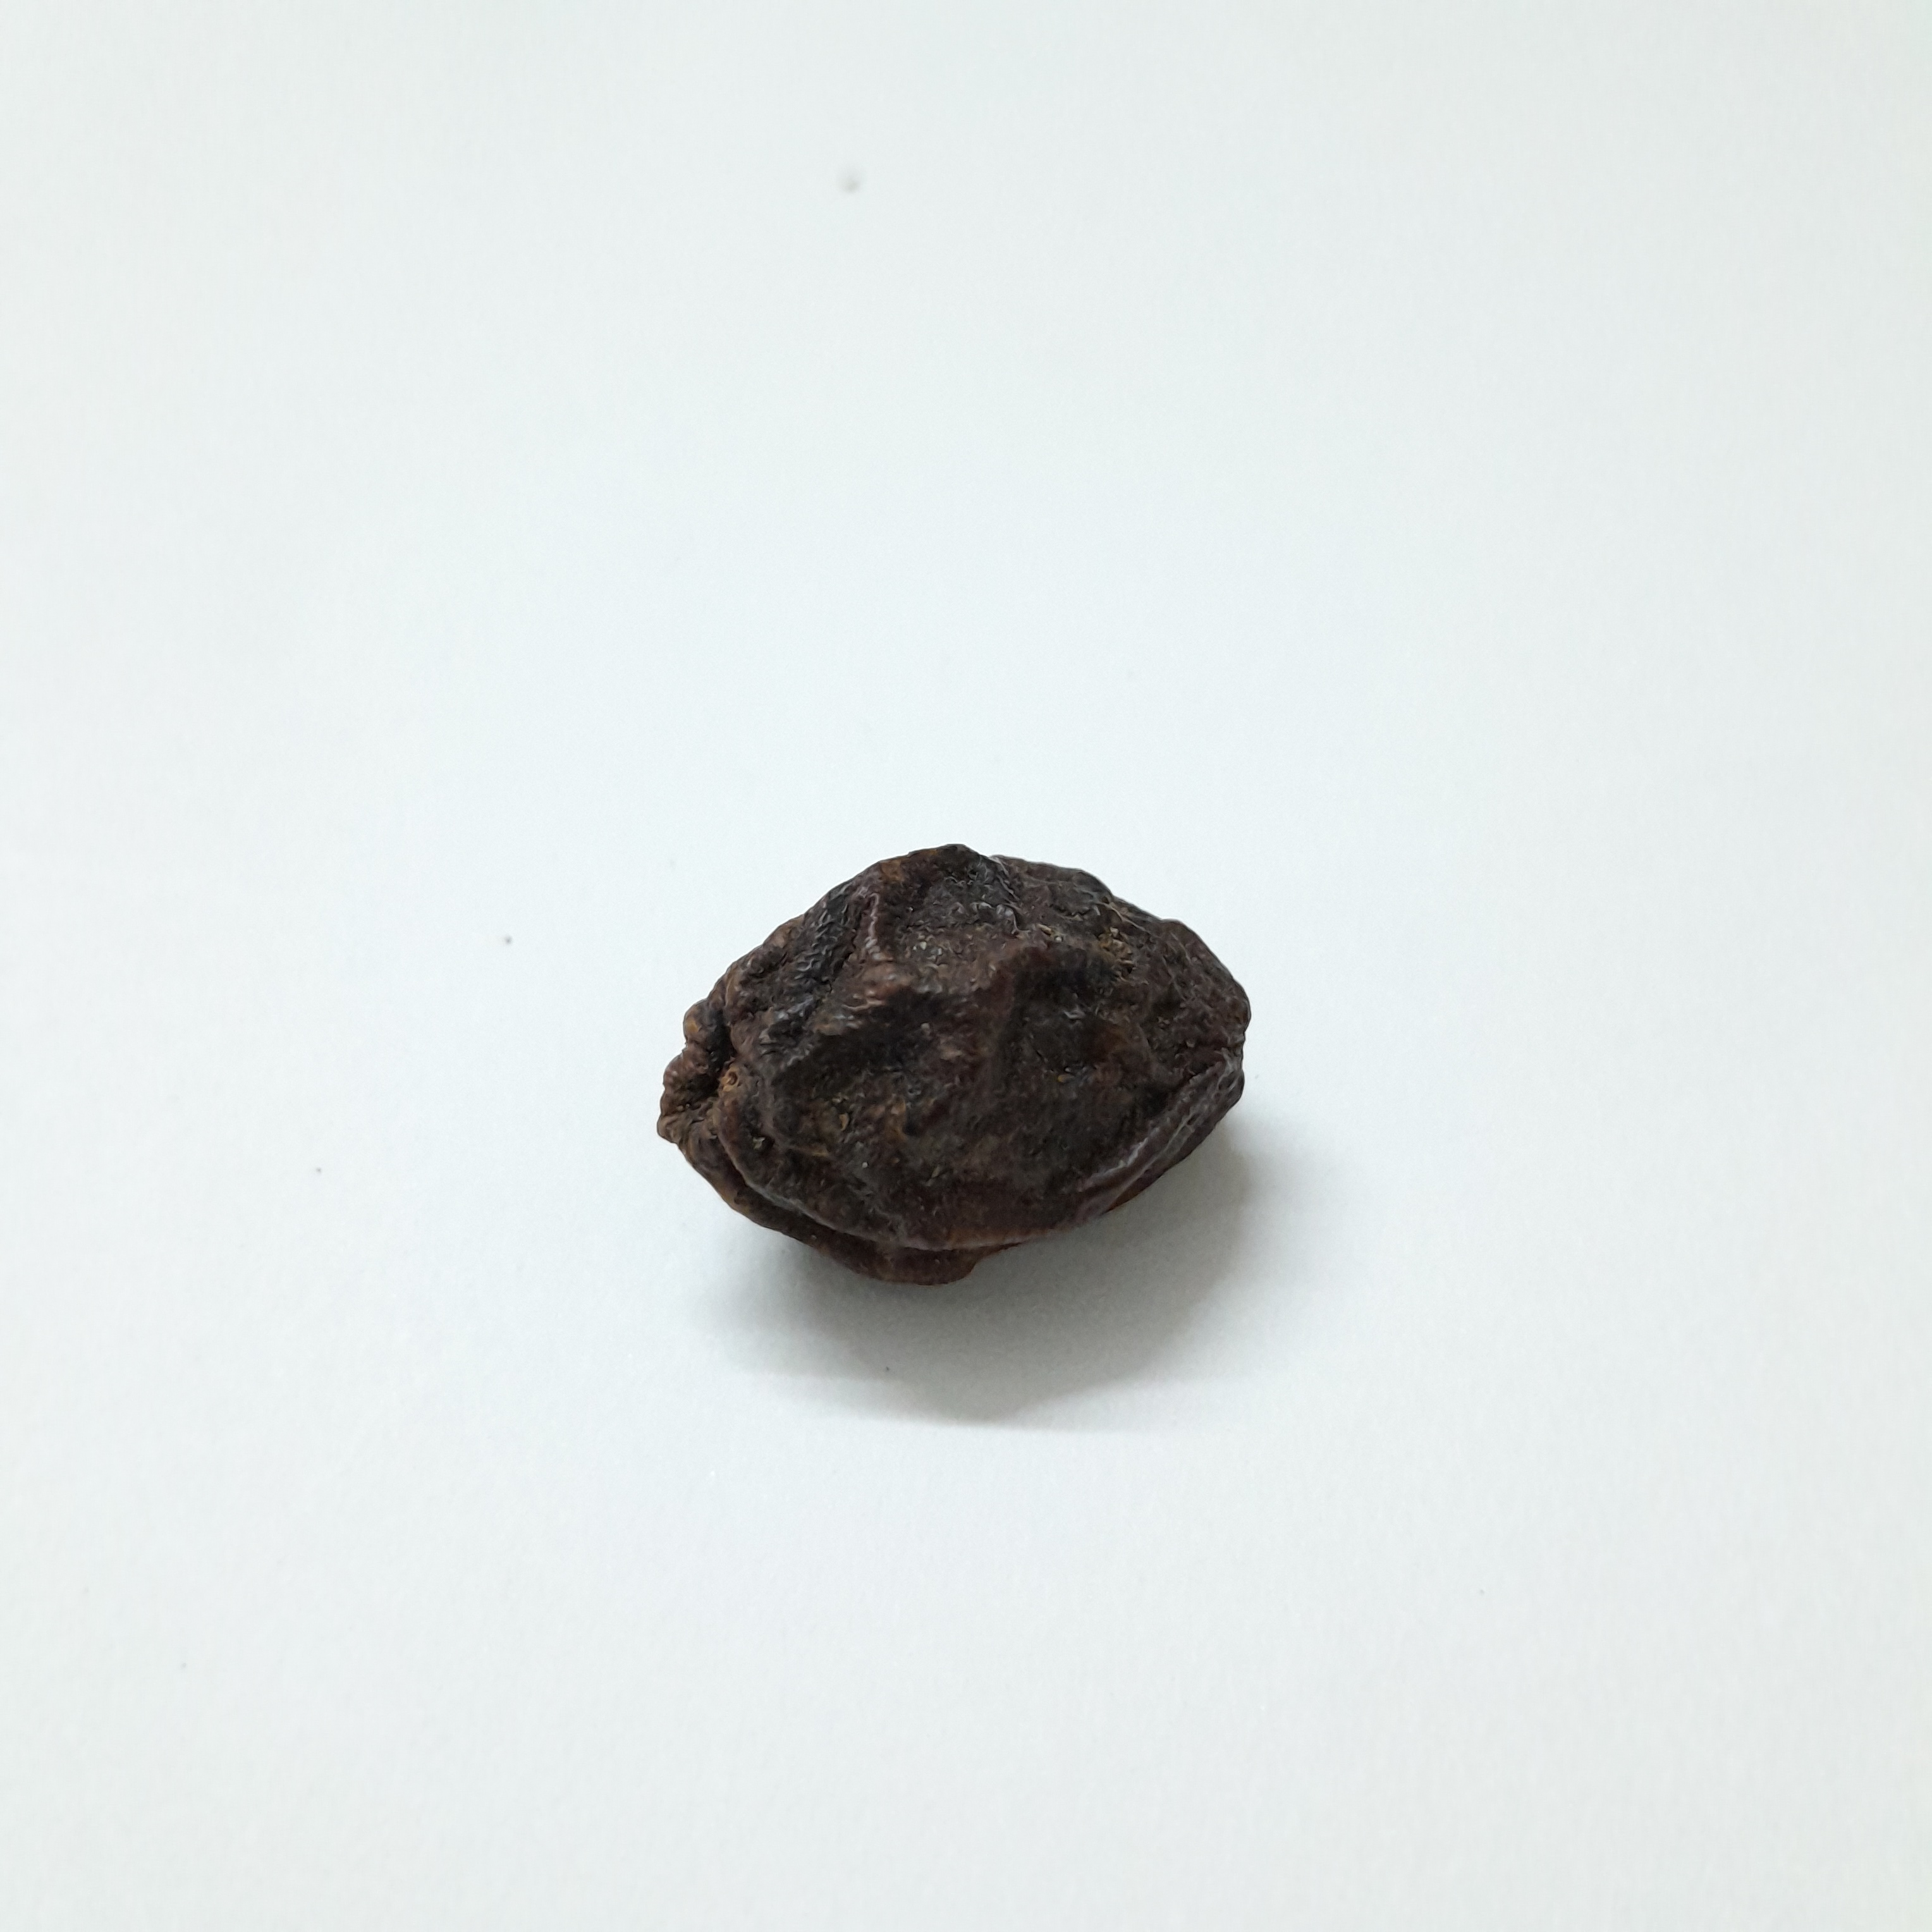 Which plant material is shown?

kadukharik
